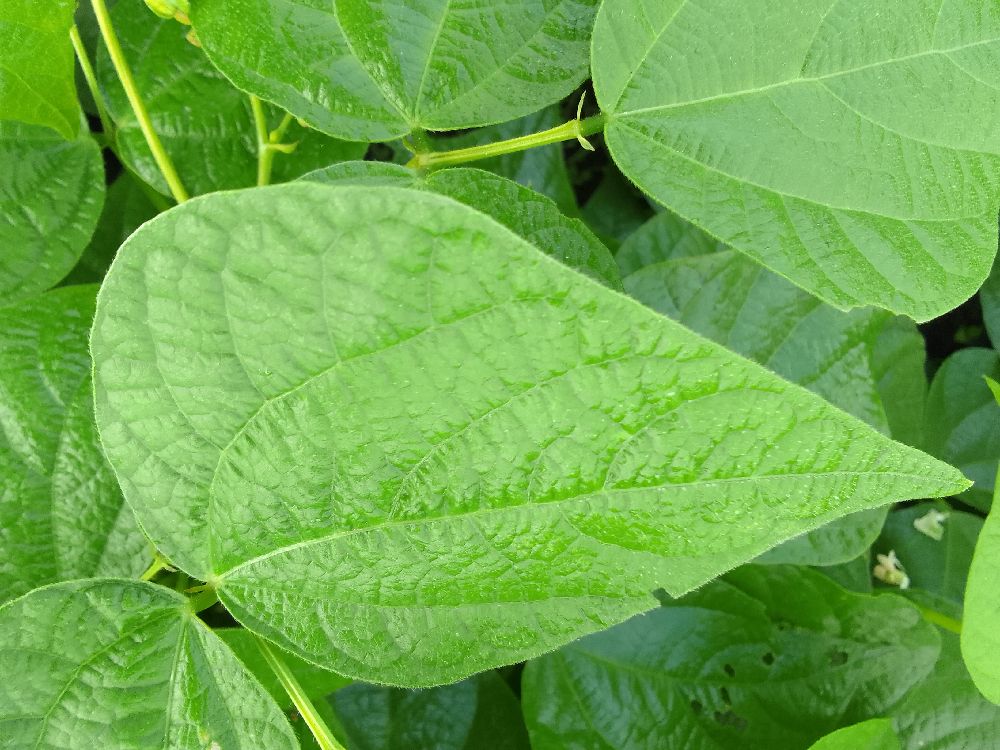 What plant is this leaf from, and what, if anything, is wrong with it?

common bean, healthy
